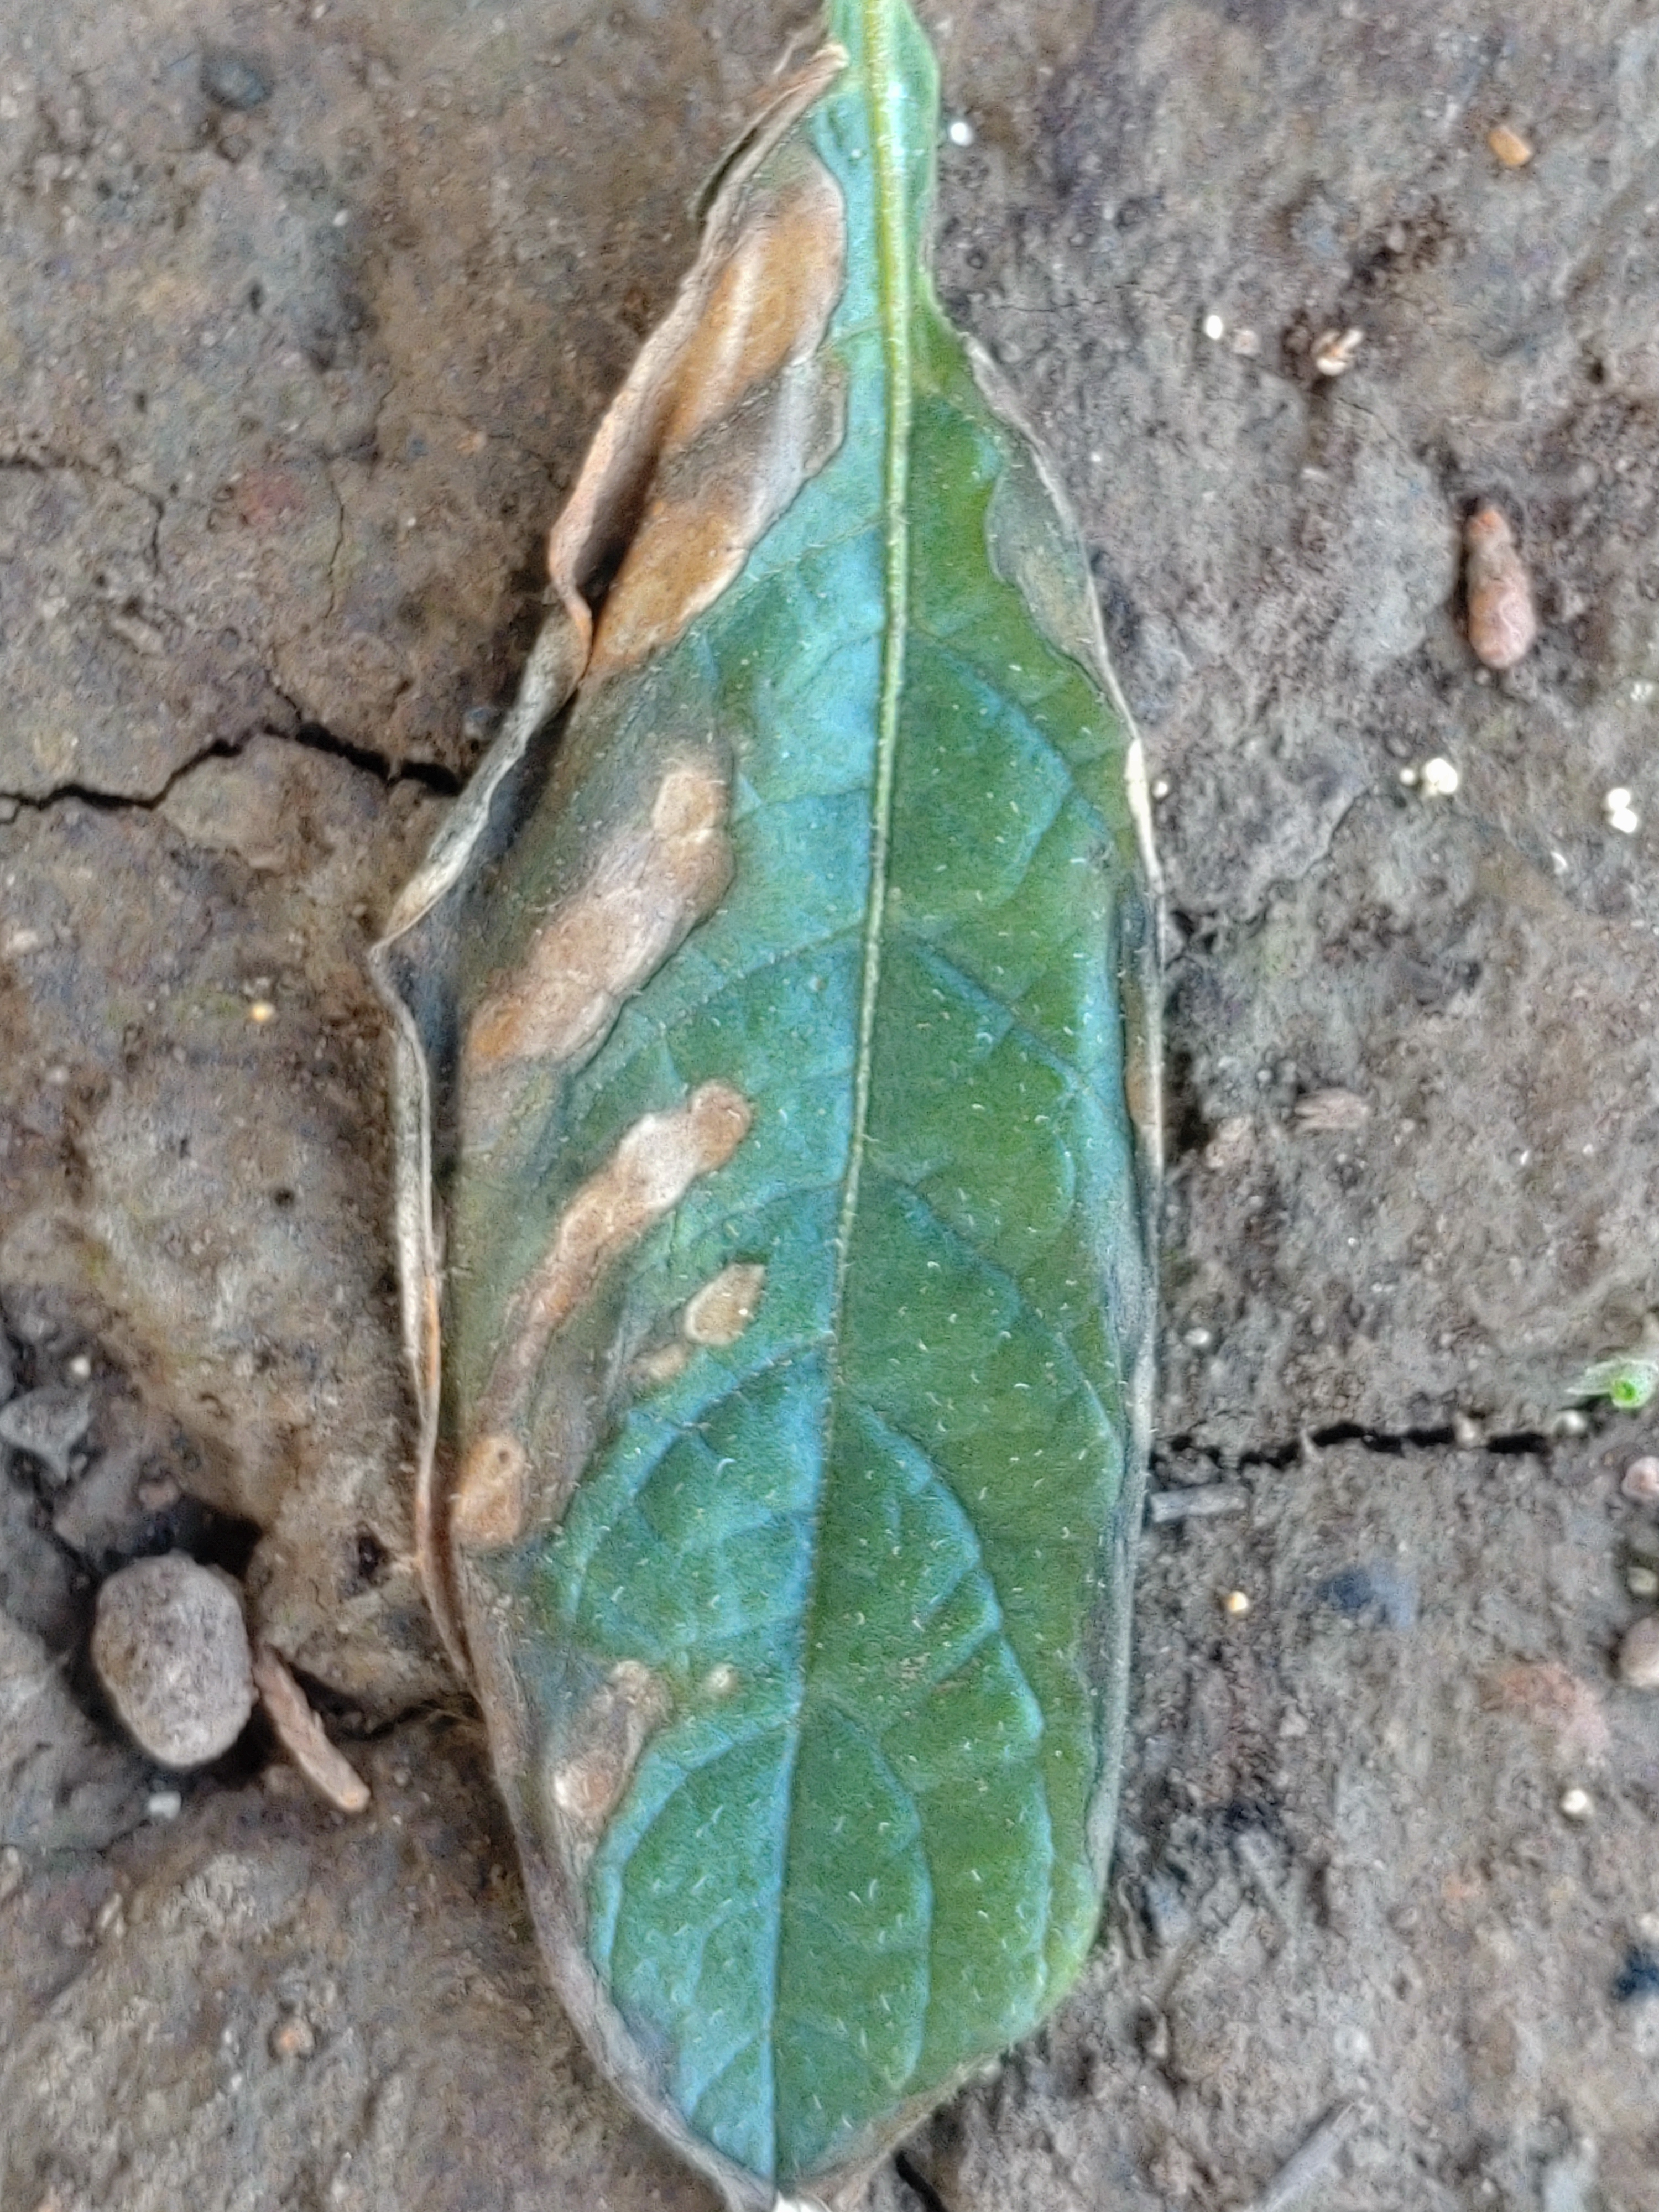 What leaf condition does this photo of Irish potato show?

early blight
